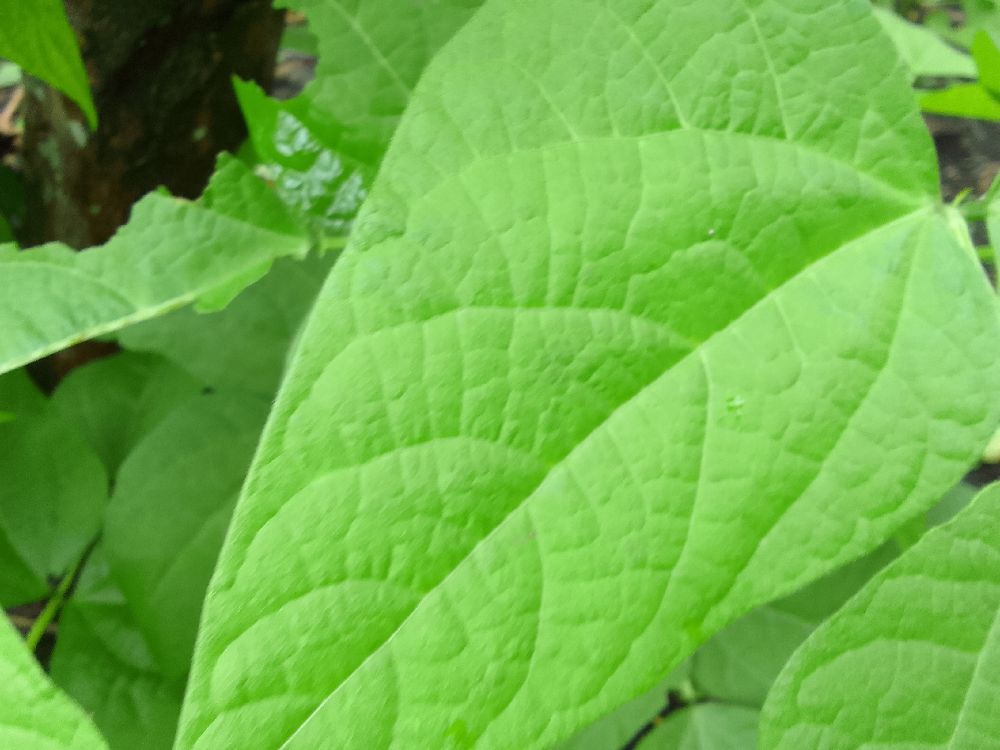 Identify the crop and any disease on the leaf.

common bean, healthy
